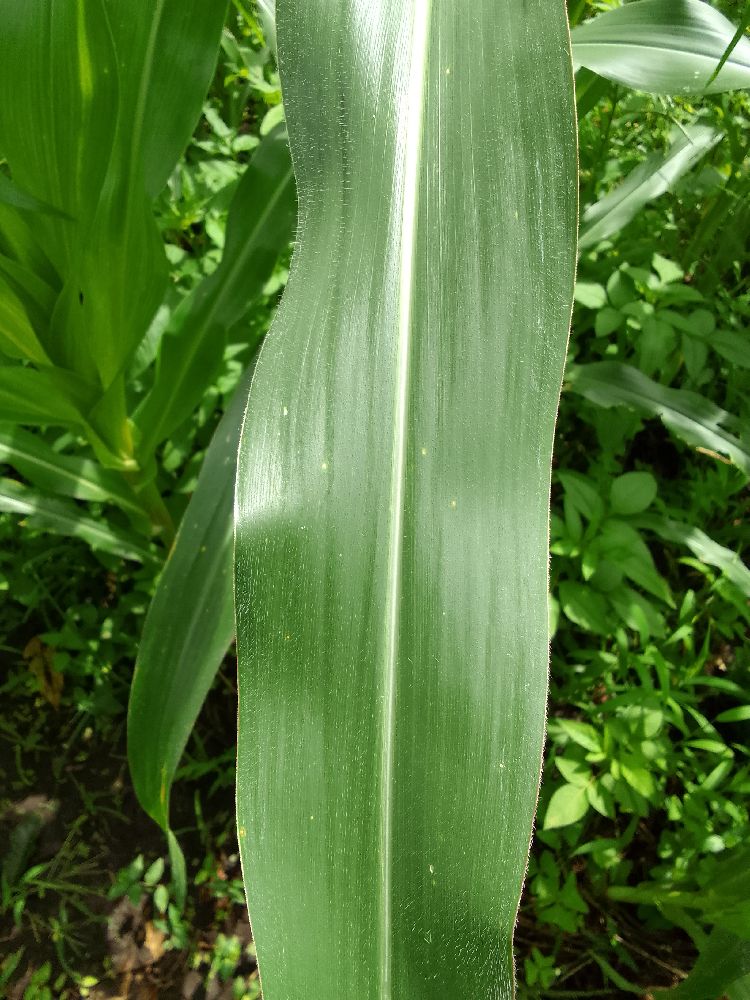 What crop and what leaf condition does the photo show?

maize, healthy
